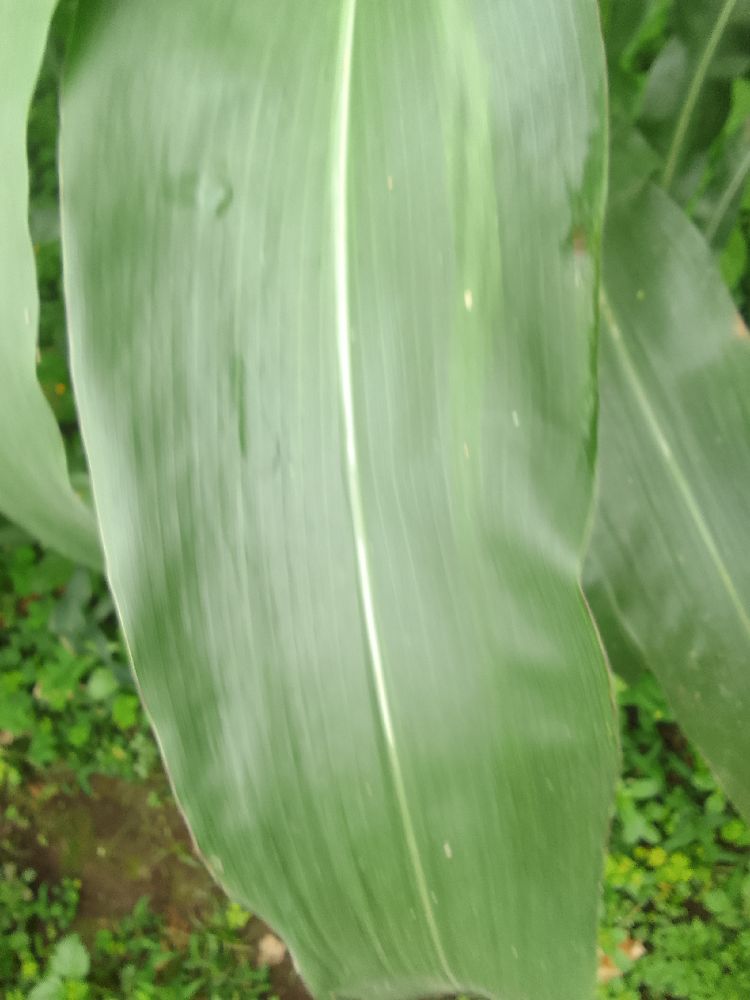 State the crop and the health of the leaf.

maize, healthy
